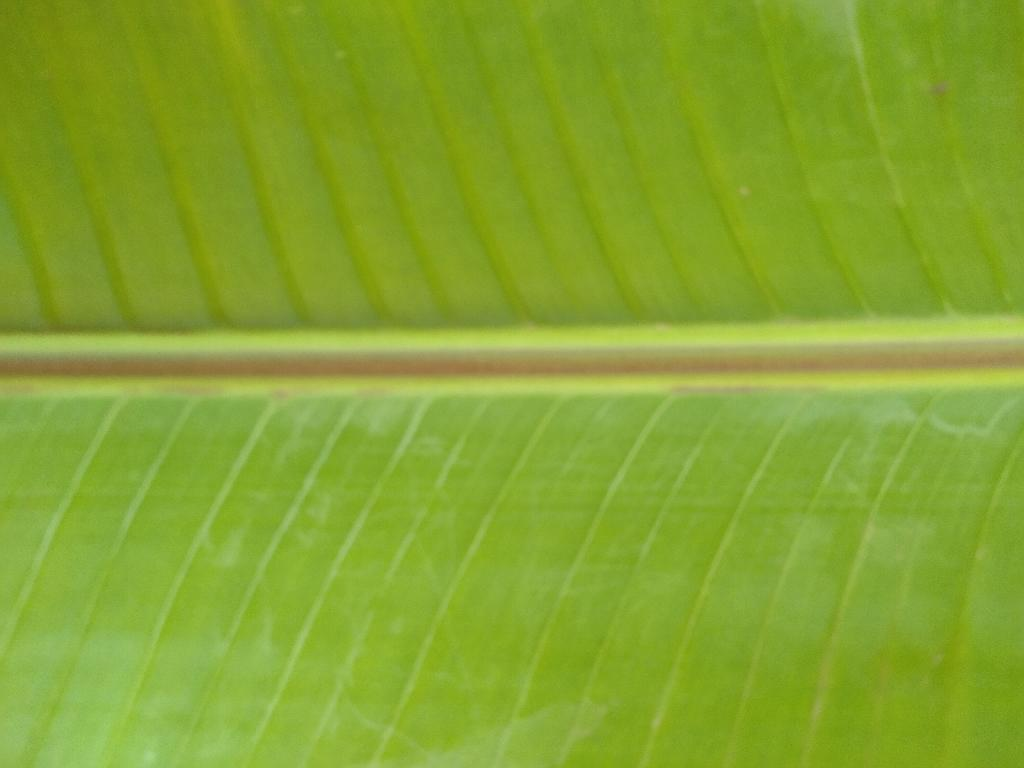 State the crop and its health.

banana, healthy
